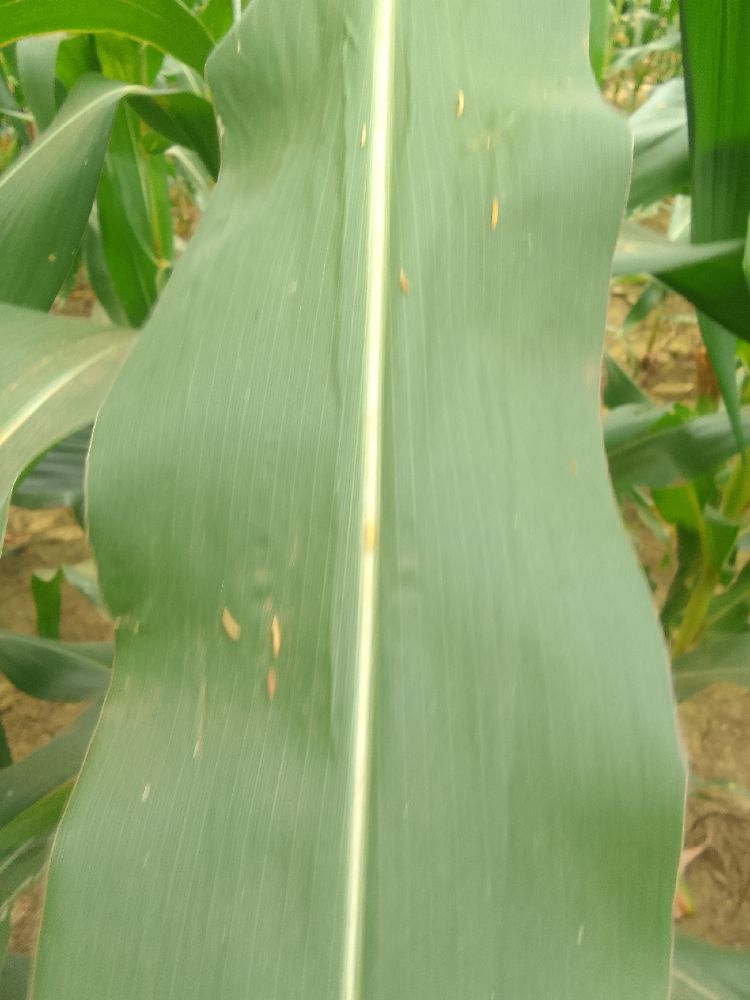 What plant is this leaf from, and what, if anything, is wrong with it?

maize, healthy
